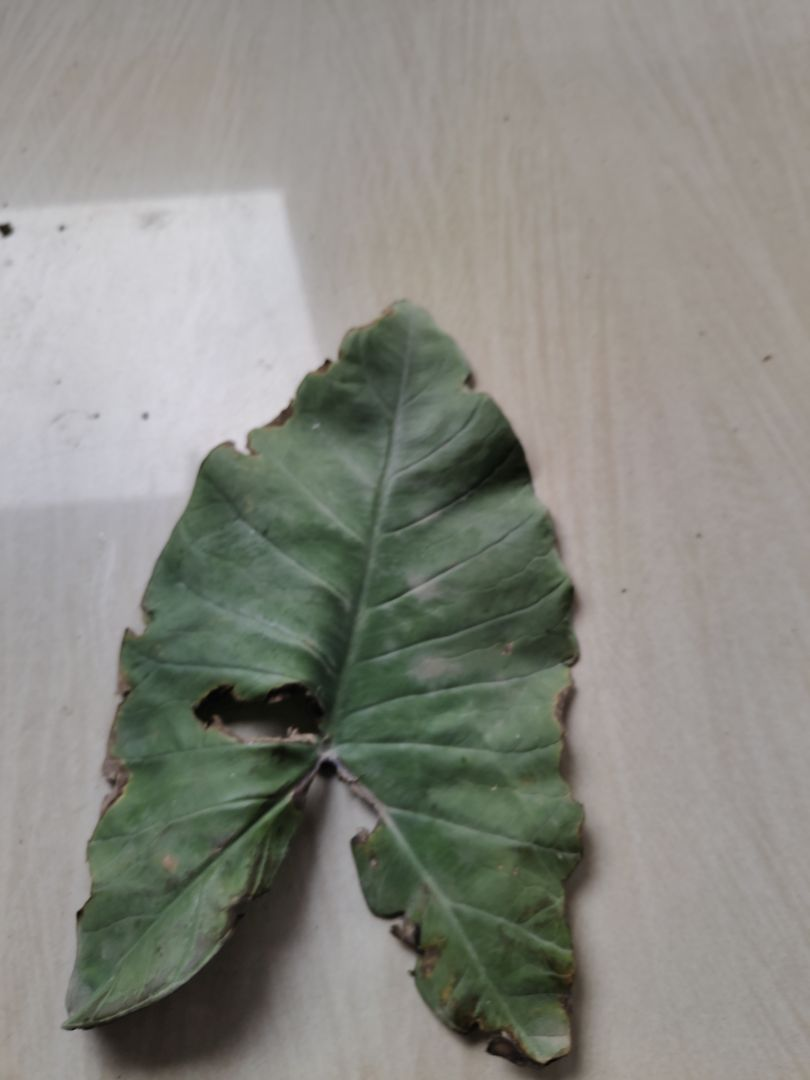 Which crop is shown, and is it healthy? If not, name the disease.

taro, leaf blight
